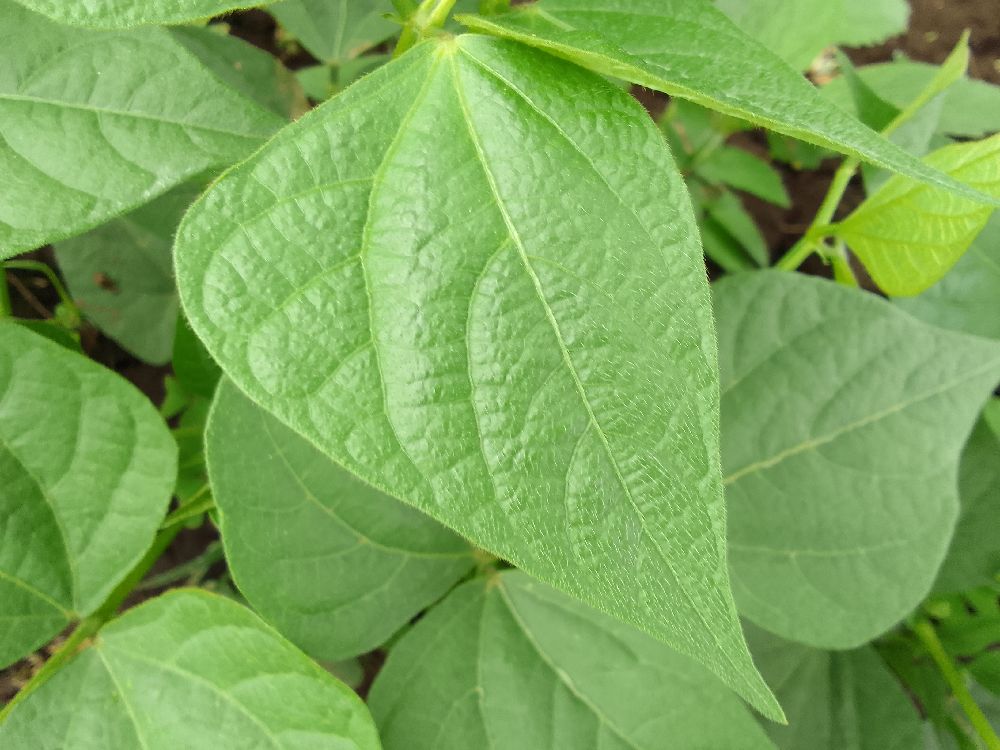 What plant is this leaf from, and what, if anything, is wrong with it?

common bean, healthy
